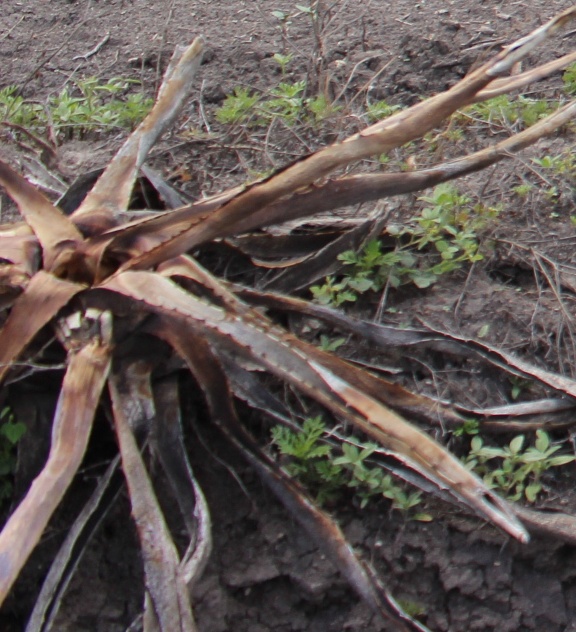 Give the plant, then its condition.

agave, sick
